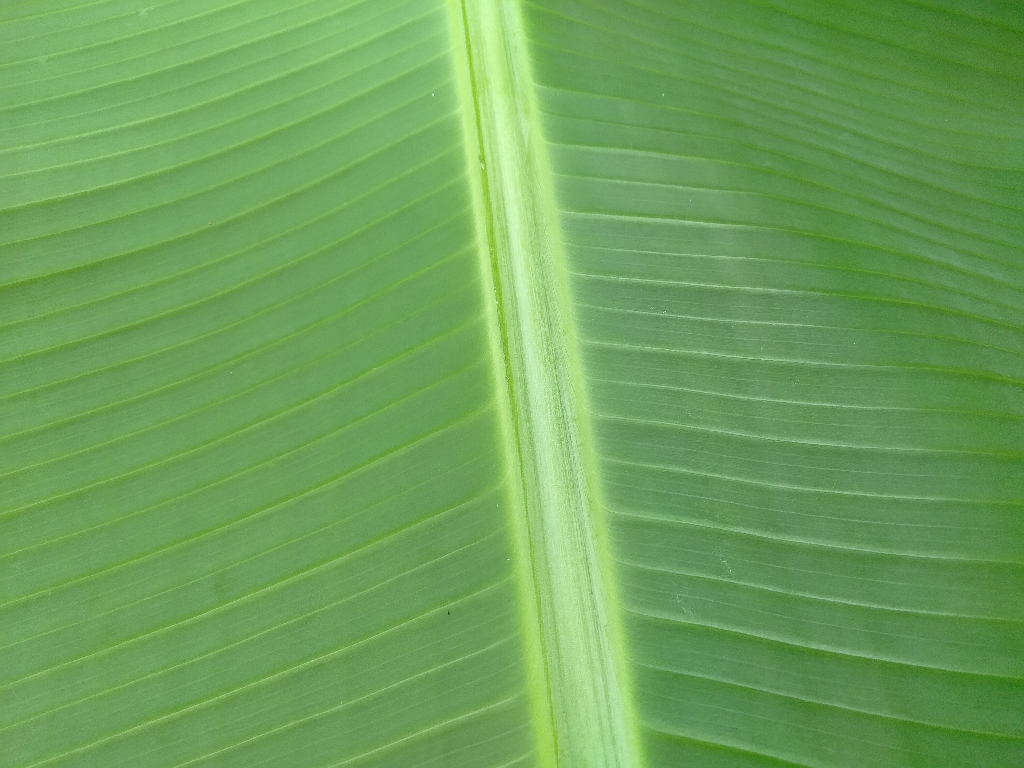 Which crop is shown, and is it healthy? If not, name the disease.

banana, healthy
